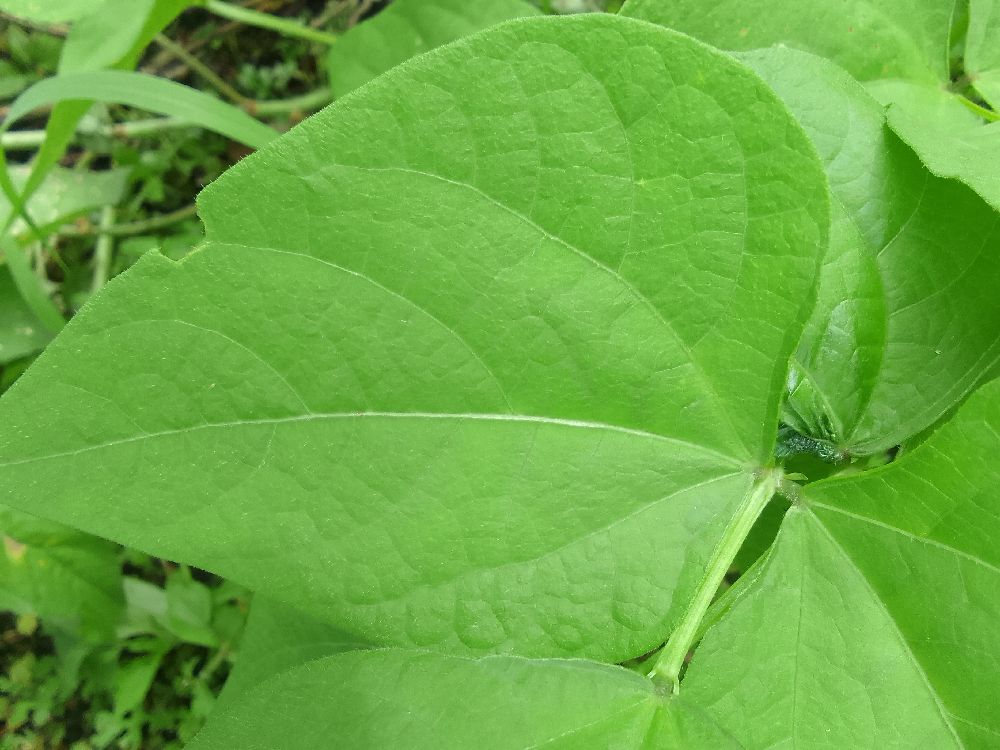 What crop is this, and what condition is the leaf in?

common bean, healthy
